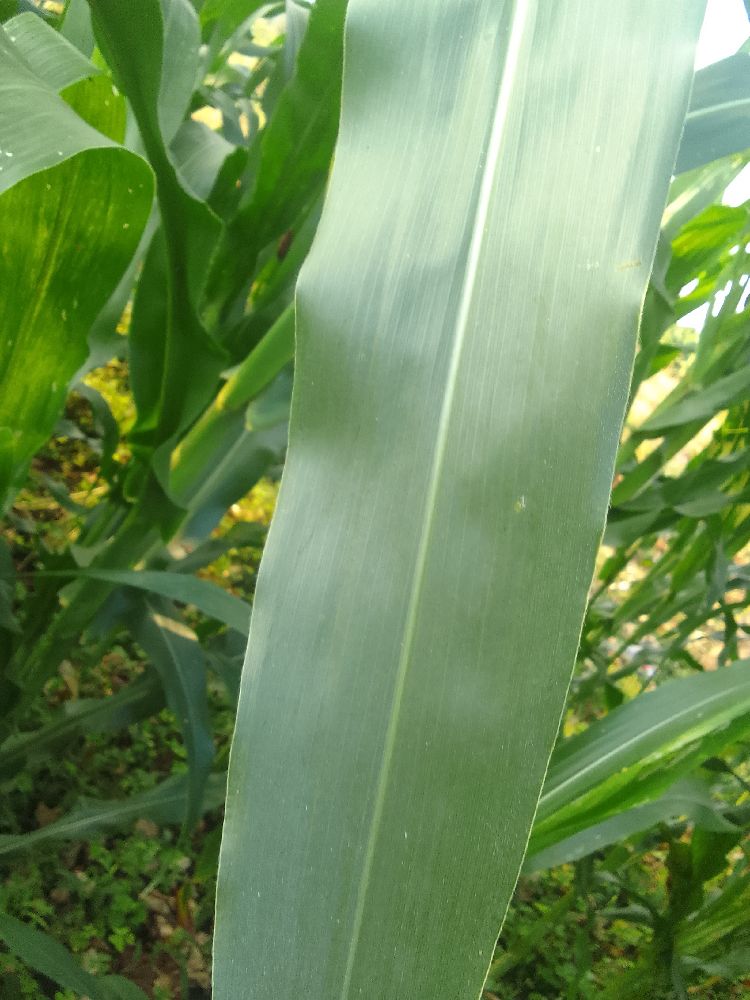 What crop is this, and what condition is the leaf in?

maize, healthy
